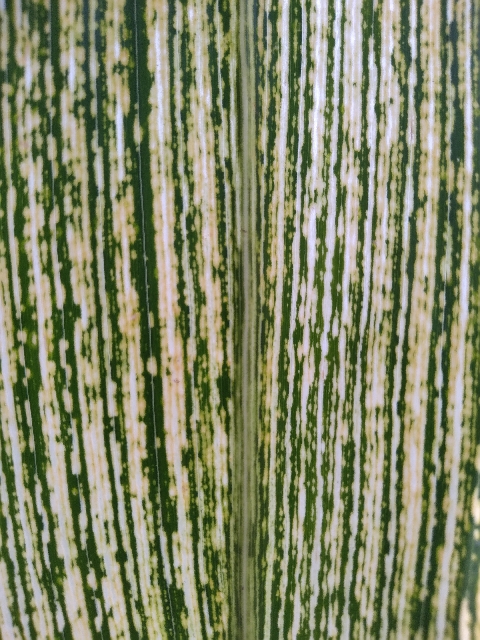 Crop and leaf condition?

maize, maize streak virus
